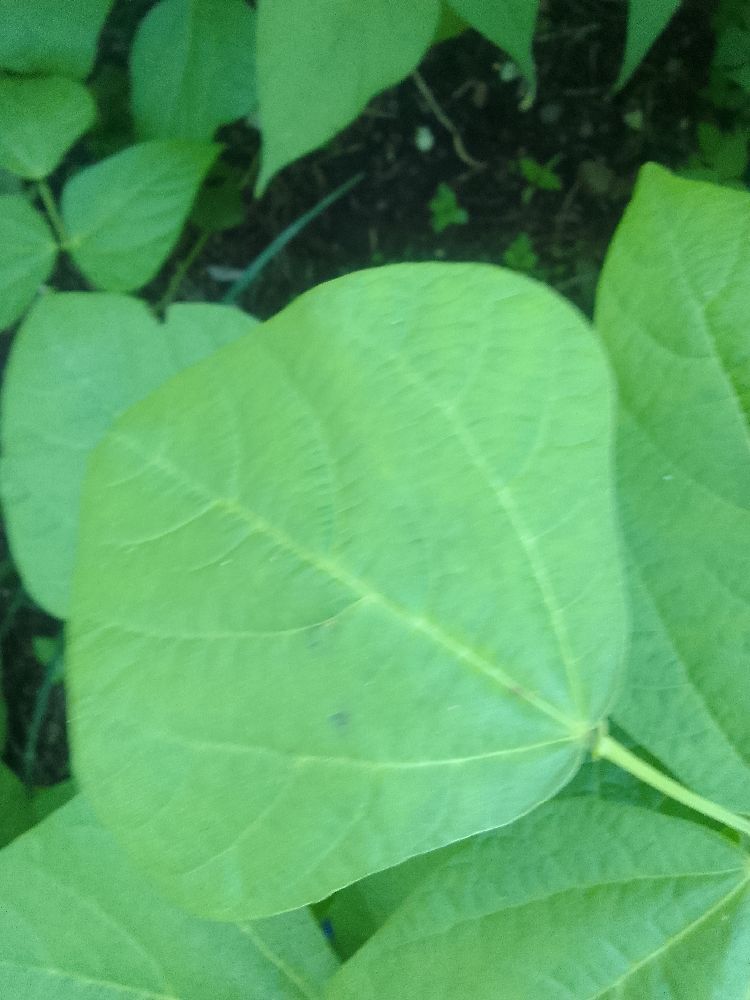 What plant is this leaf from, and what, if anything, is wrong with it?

common bean, healthy
